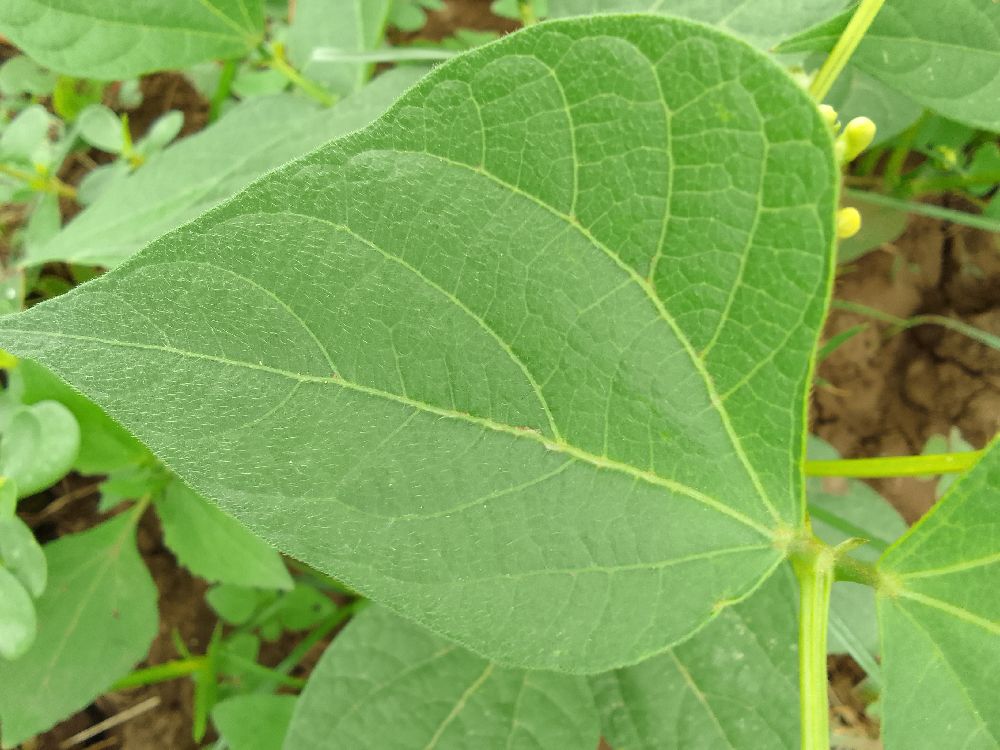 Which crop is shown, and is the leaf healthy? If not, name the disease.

common bean, healthy
